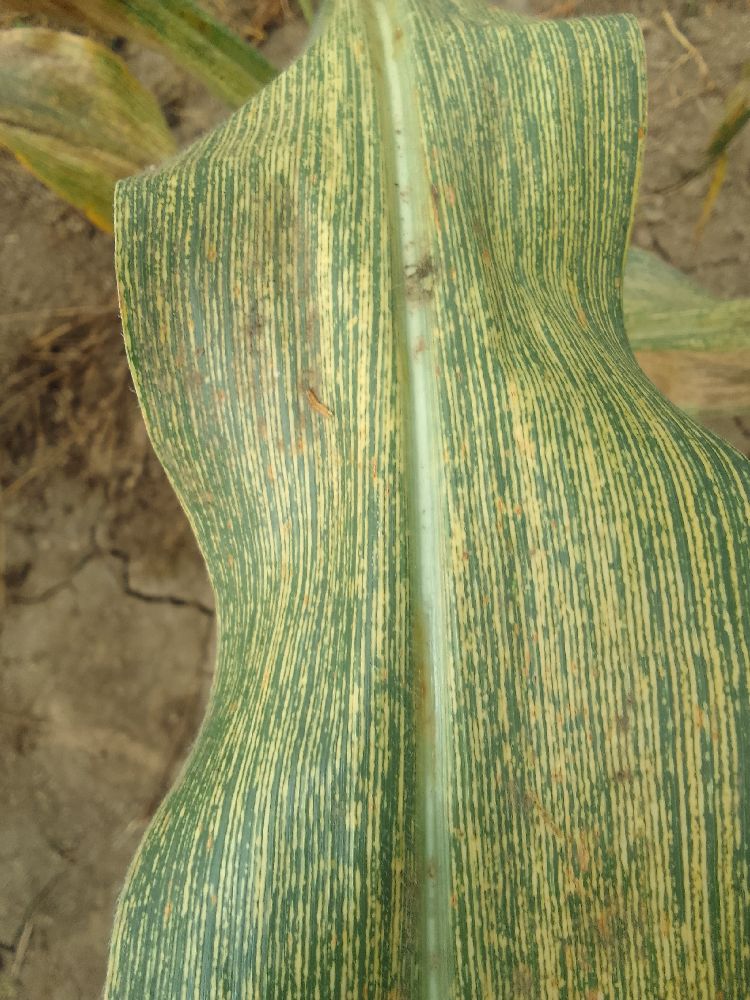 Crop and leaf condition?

maize, maize streak virus
